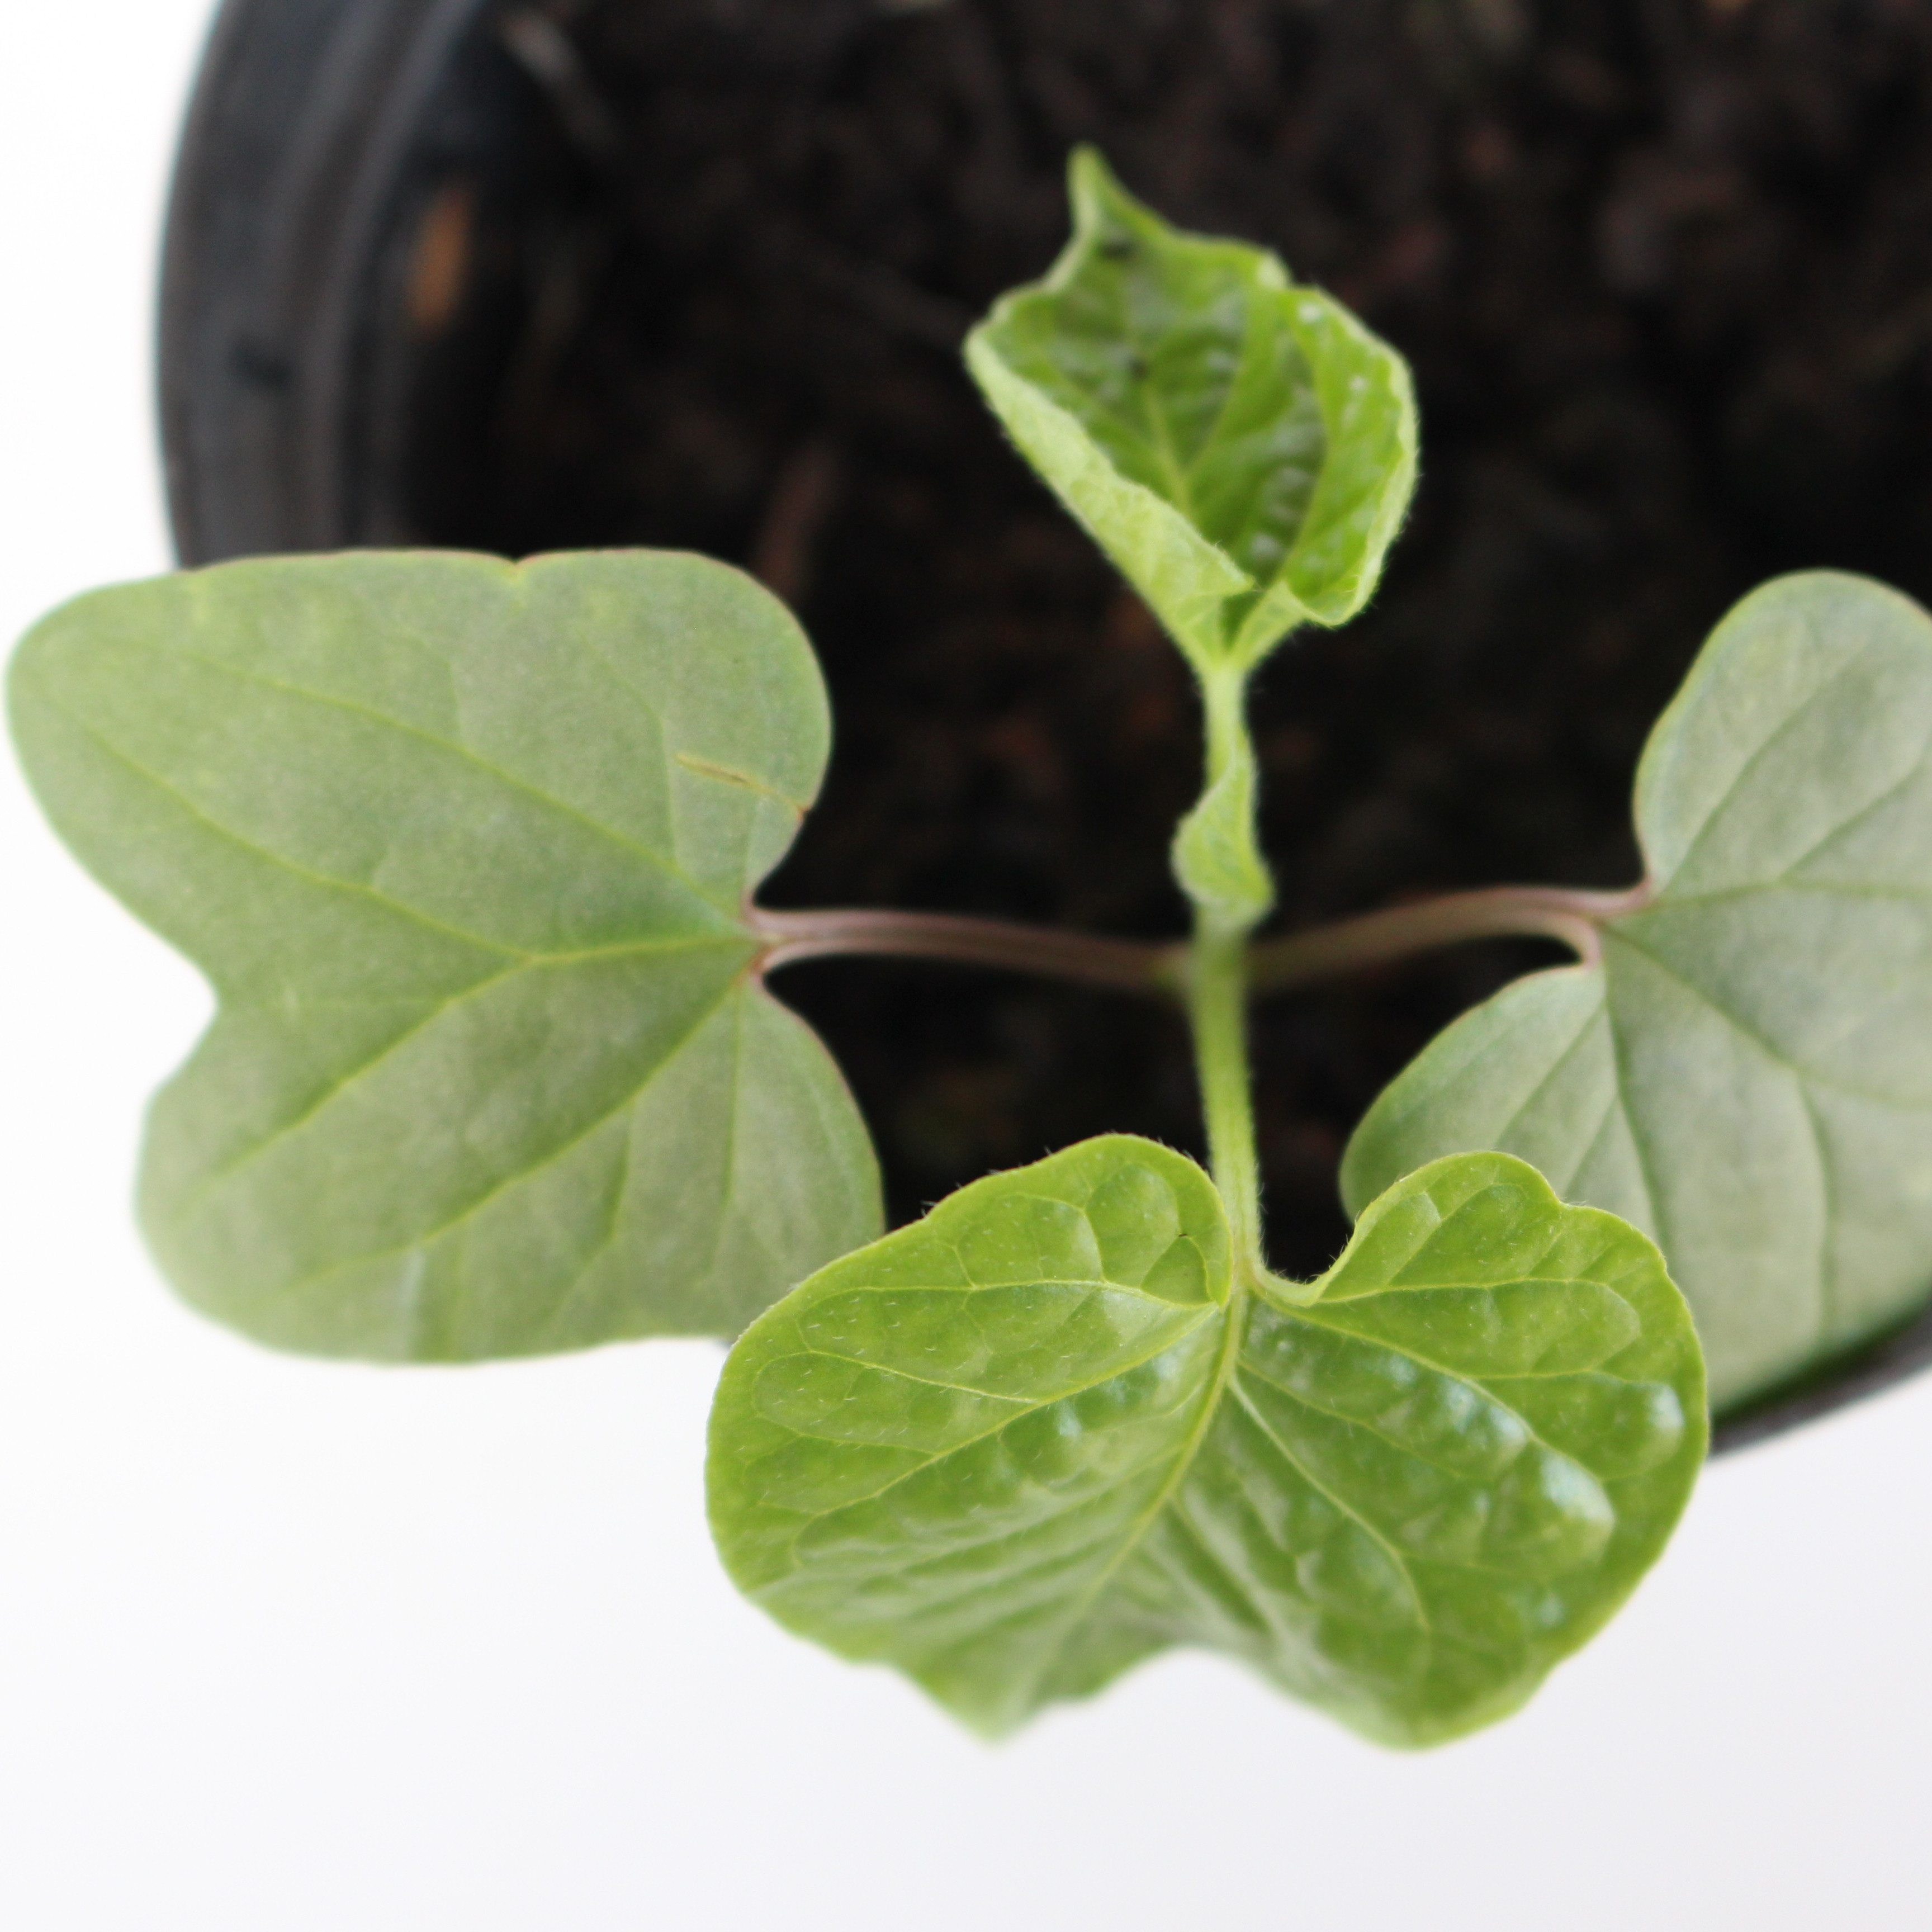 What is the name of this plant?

Convolvulus arvensis
